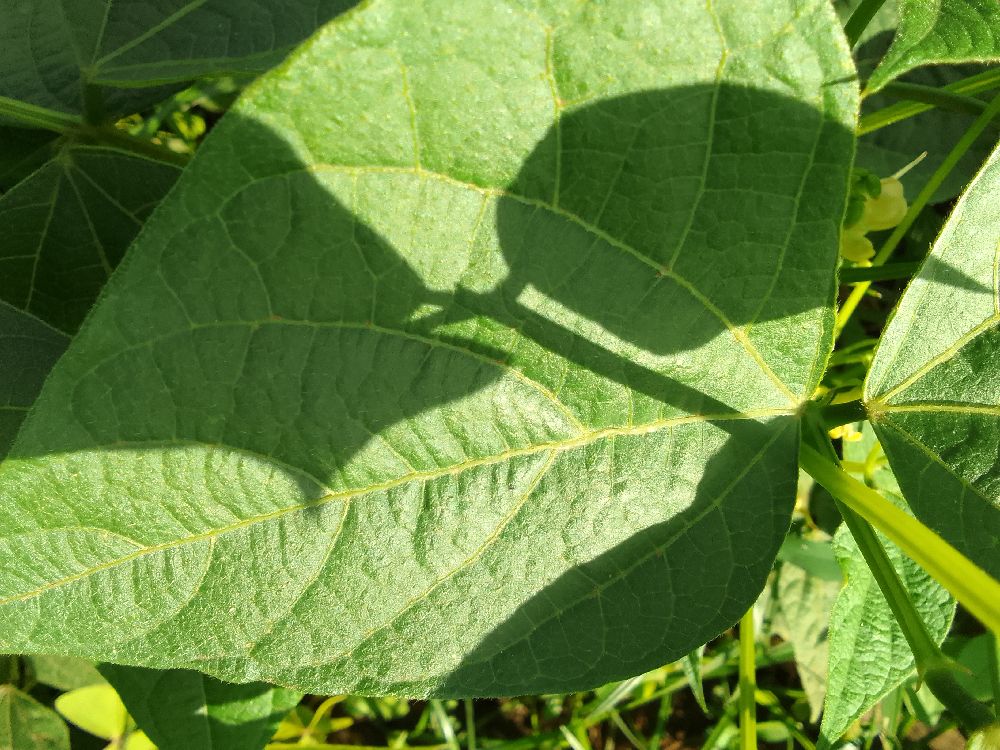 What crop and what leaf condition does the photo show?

common bean, healthy
